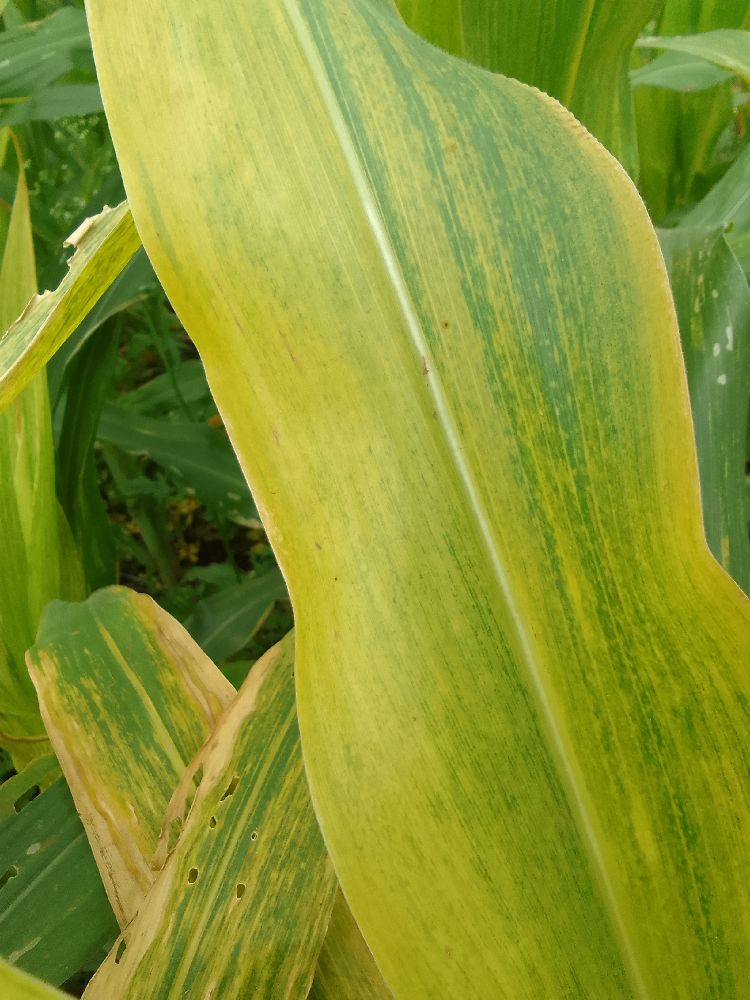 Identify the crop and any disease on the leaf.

maize, maize lethal necrosis
